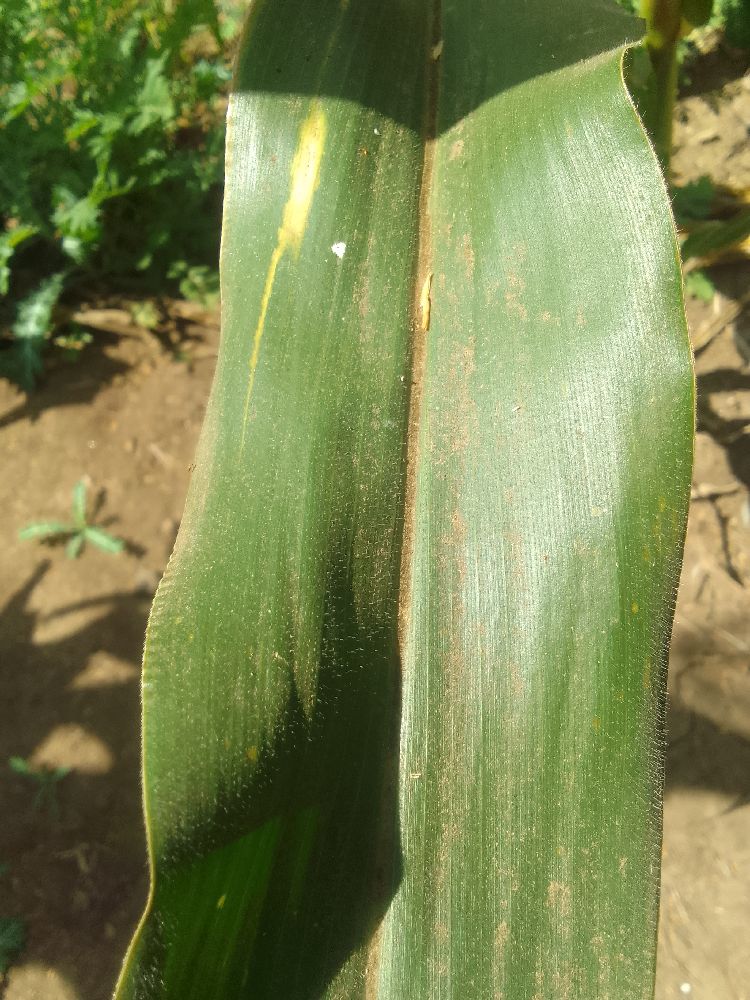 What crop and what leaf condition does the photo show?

maize, healthy
